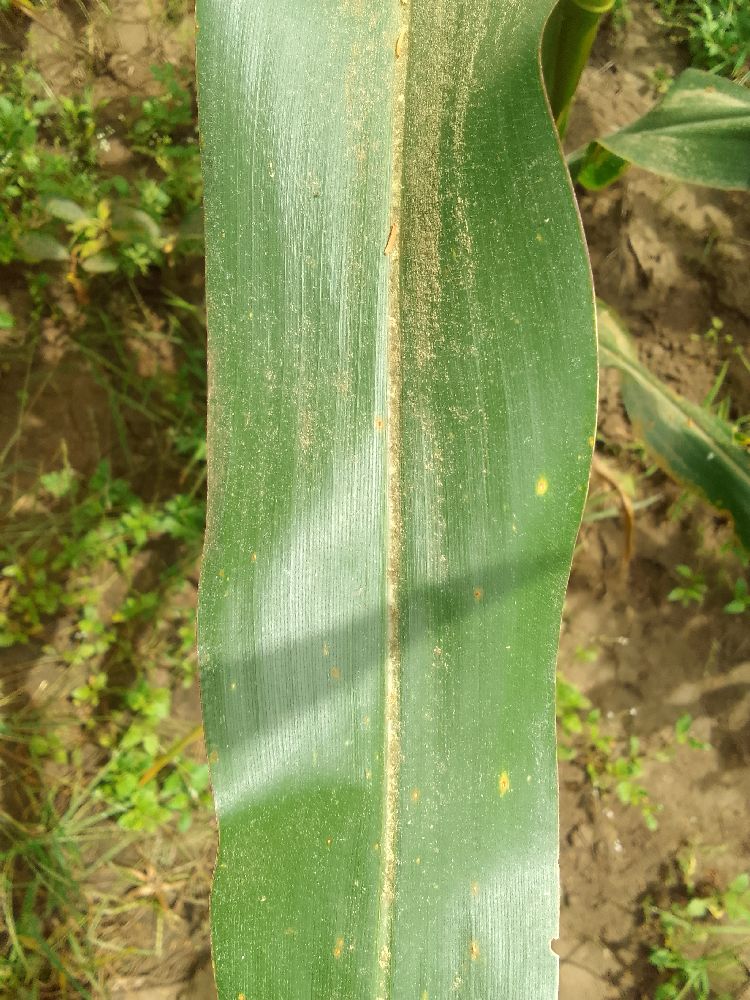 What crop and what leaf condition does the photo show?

maize, healthy
